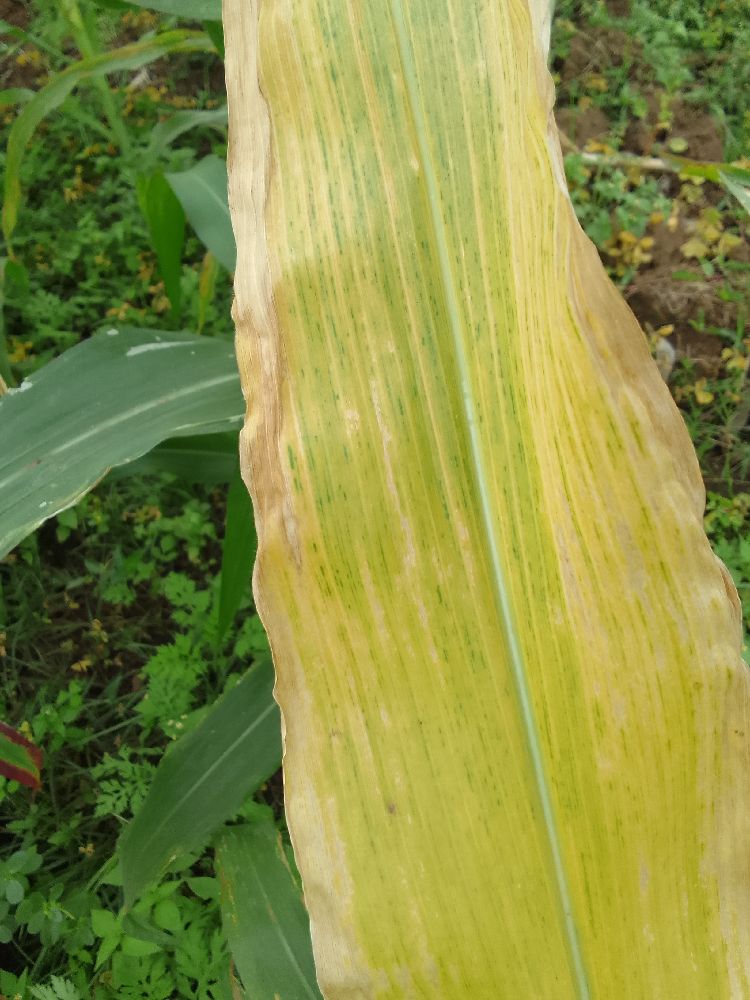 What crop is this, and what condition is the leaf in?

maize, maize lethal necrosis
